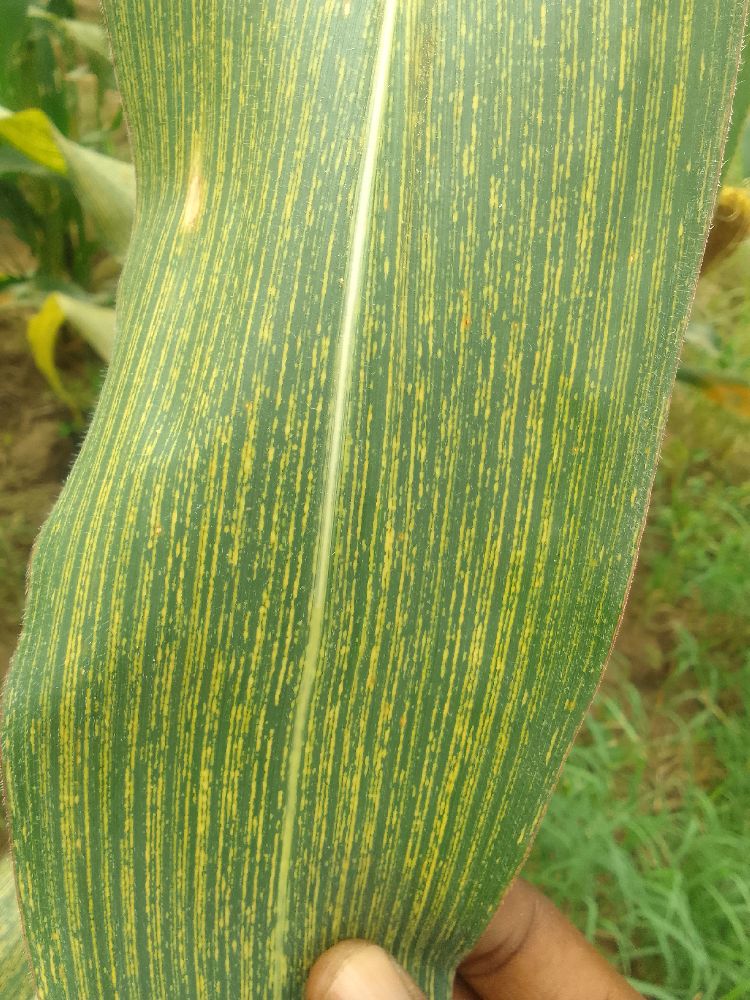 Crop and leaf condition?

maize, maize streak virus
